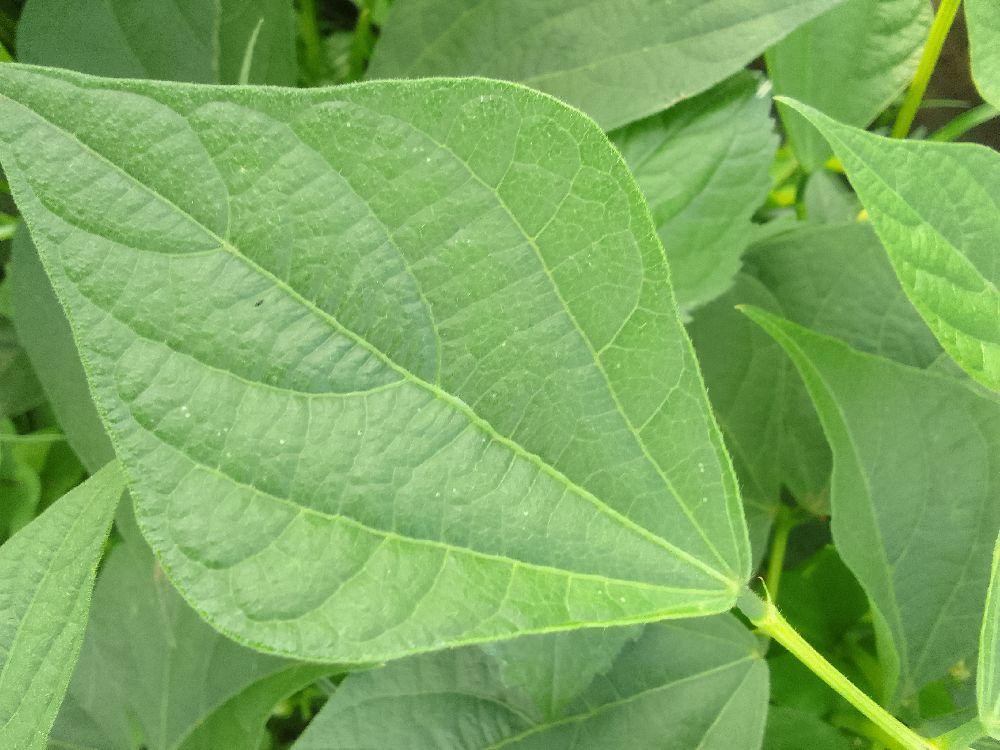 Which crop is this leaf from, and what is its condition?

common bean, healthy
